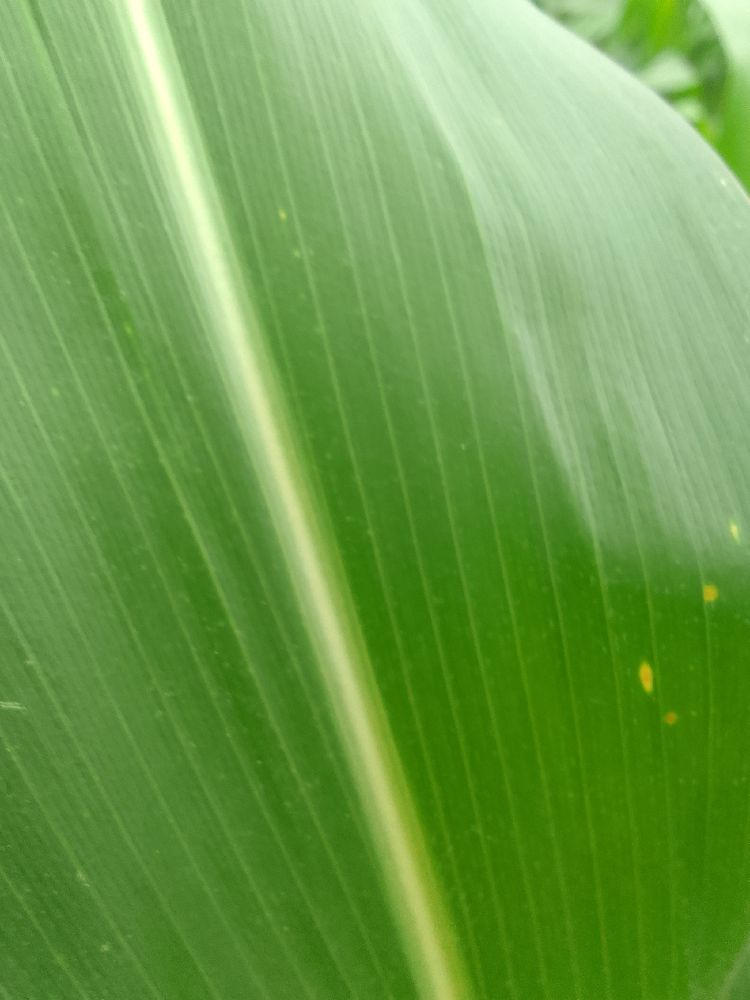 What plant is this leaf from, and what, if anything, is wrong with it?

maize, healthy
